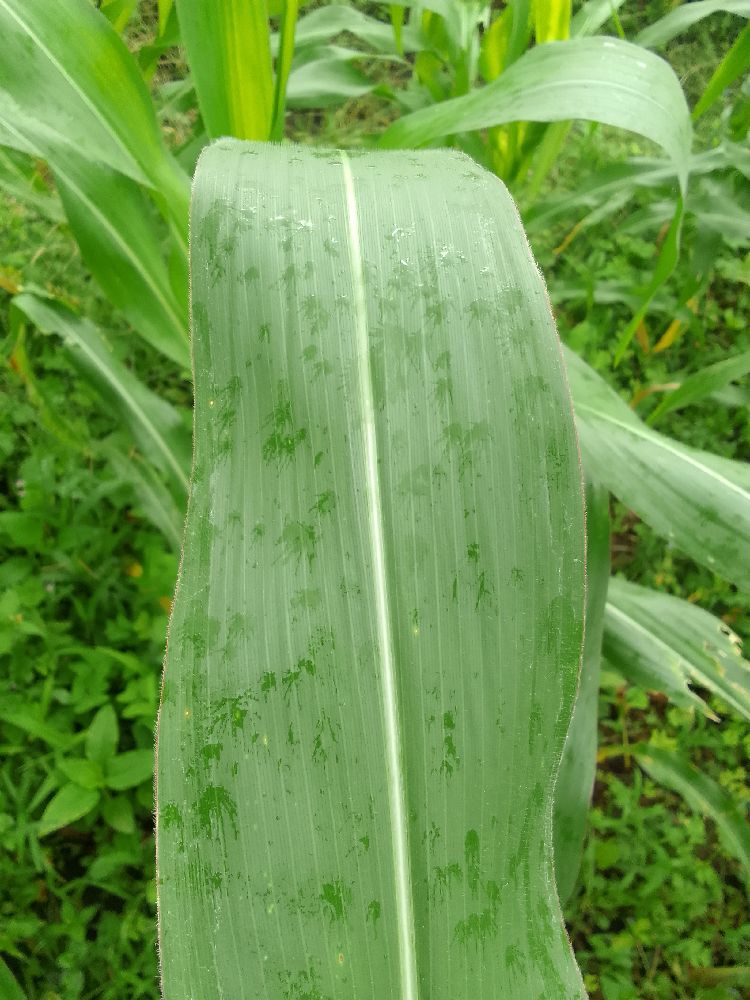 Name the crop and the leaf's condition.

maize, healthy
